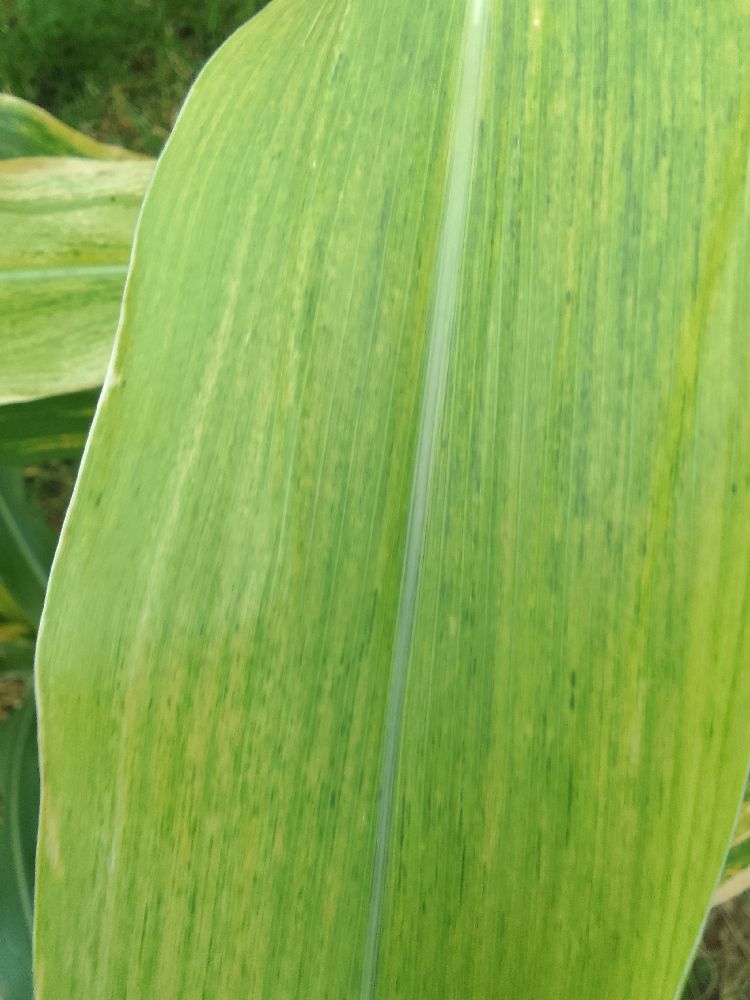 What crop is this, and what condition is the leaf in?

maize, maize lethal necrosis
